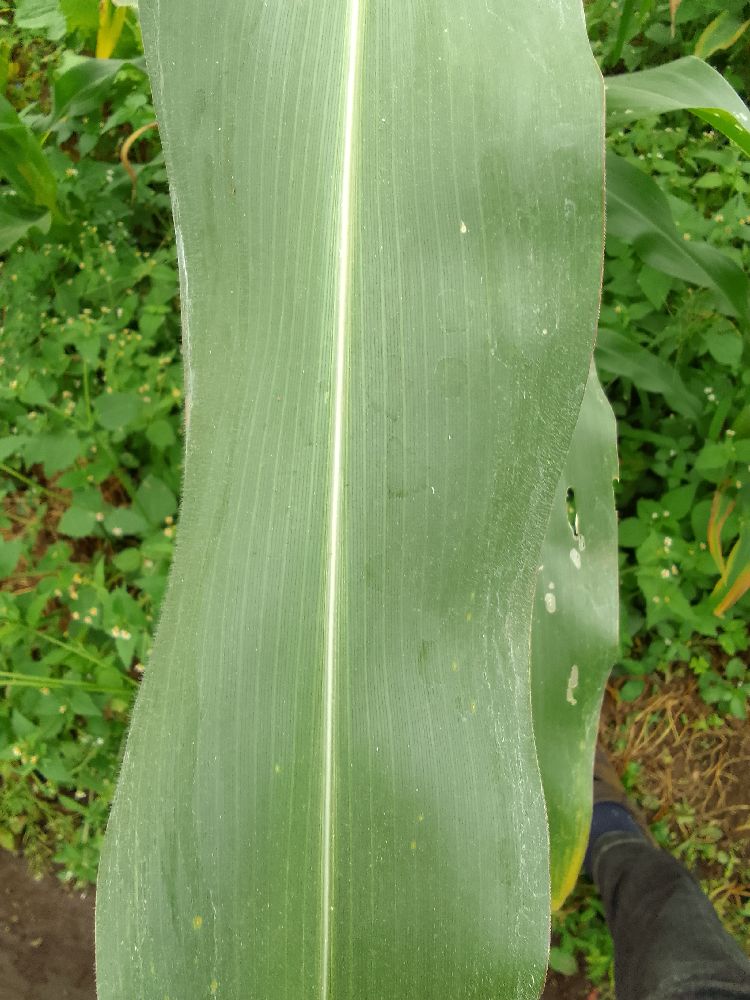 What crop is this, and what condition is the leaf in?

maize, healthy
